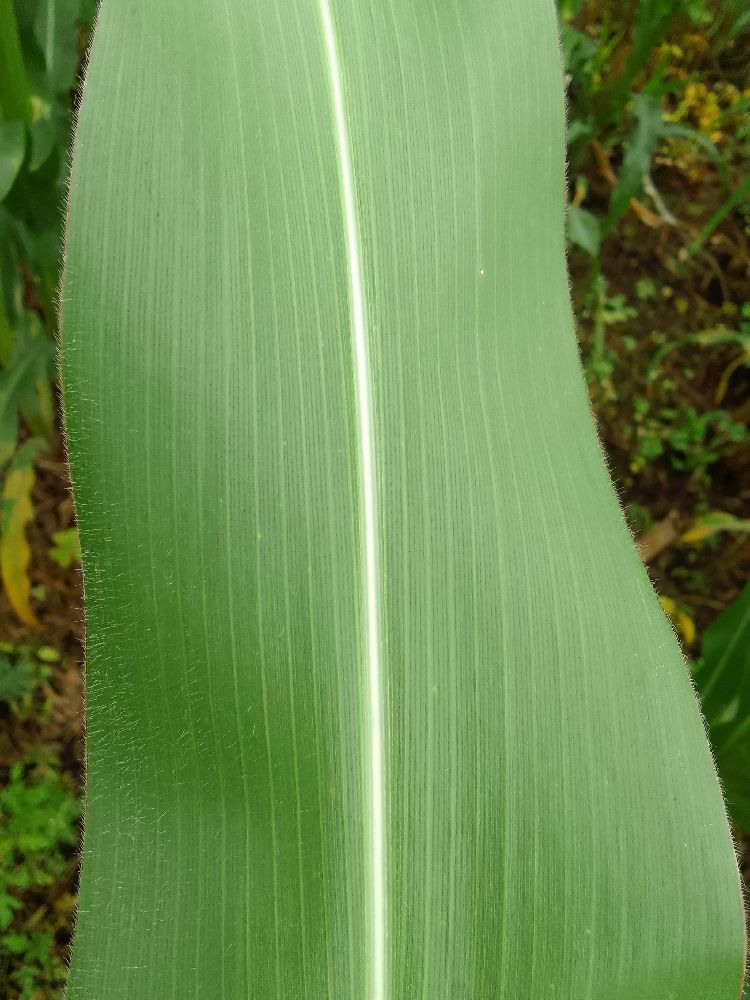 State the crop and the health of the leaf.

maize, healthy
